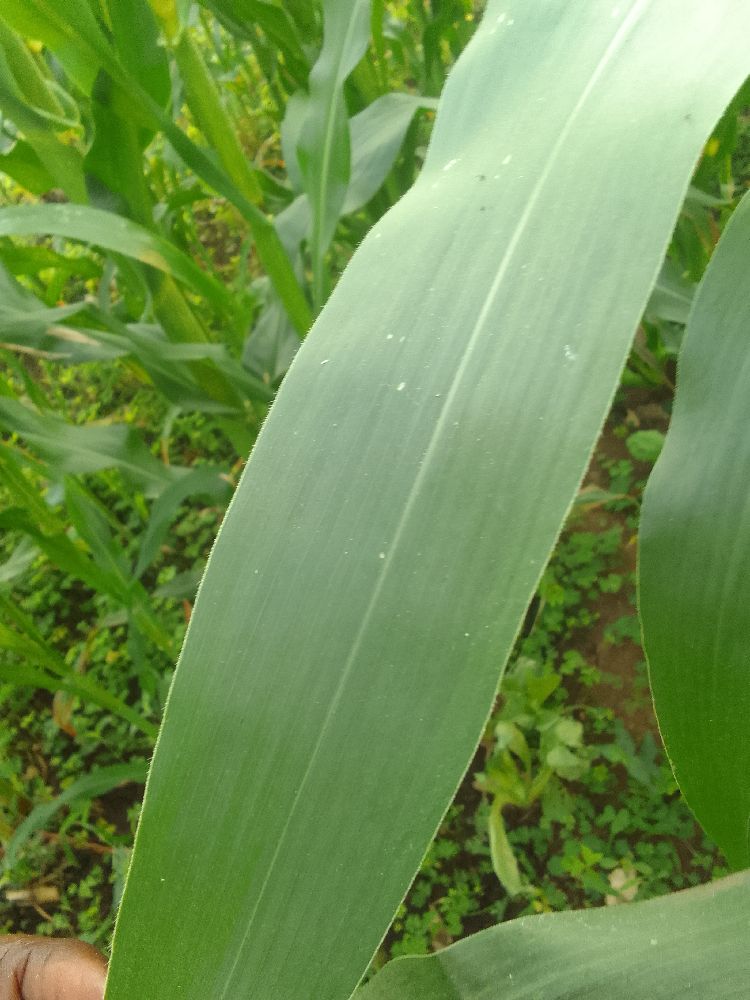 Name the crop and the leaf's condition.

maize, healthy
